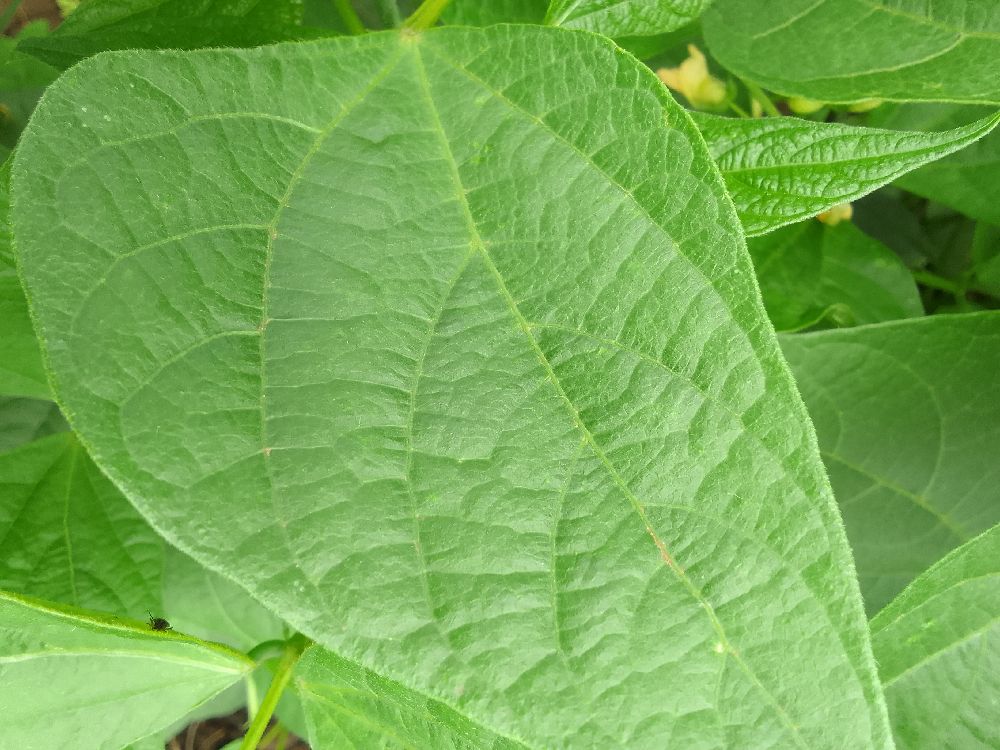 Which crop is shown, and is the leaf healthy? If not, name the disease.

common bean, healthy
